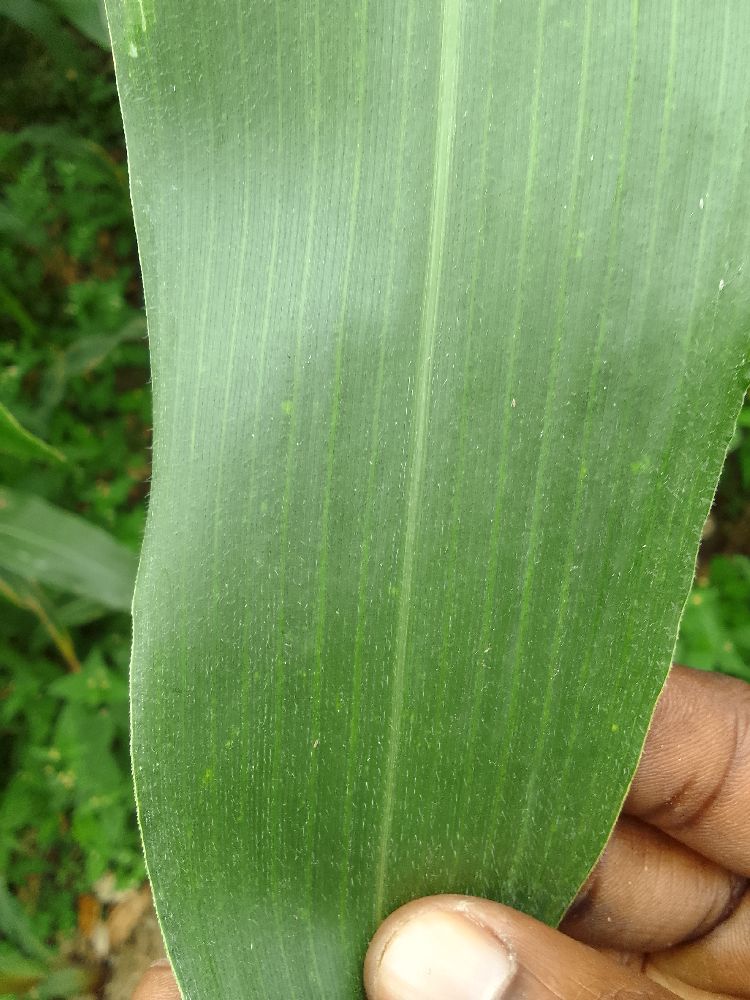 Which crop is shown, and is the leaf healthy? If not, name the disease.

maize, healthy
